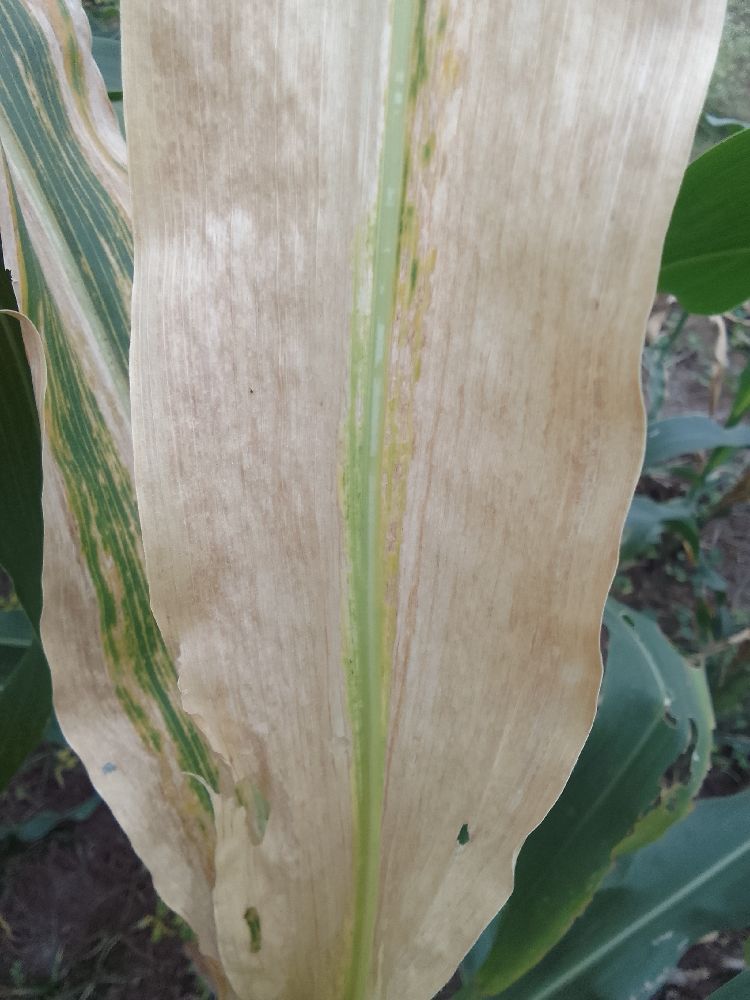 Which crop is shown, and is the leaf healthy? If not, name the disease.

maize, maize lethal necrosis
